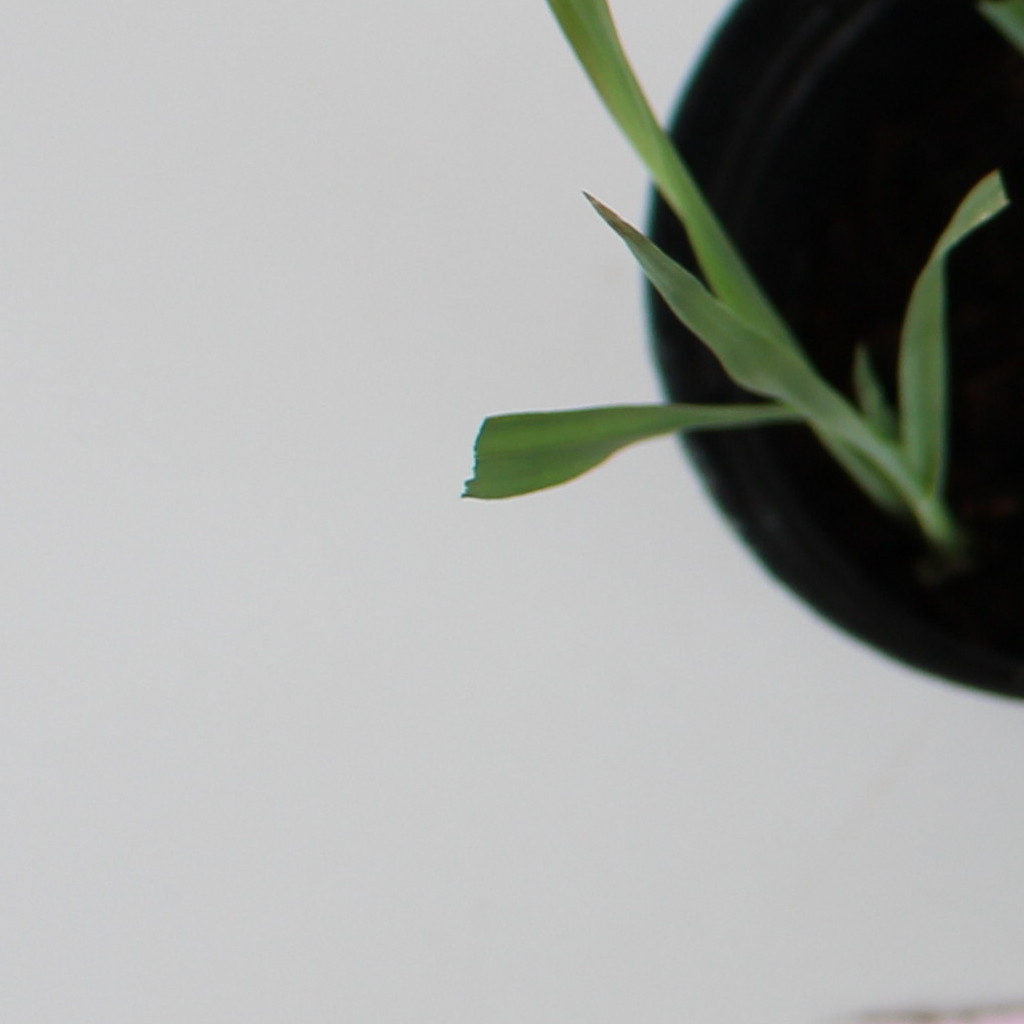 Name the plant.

Avena sterilis
